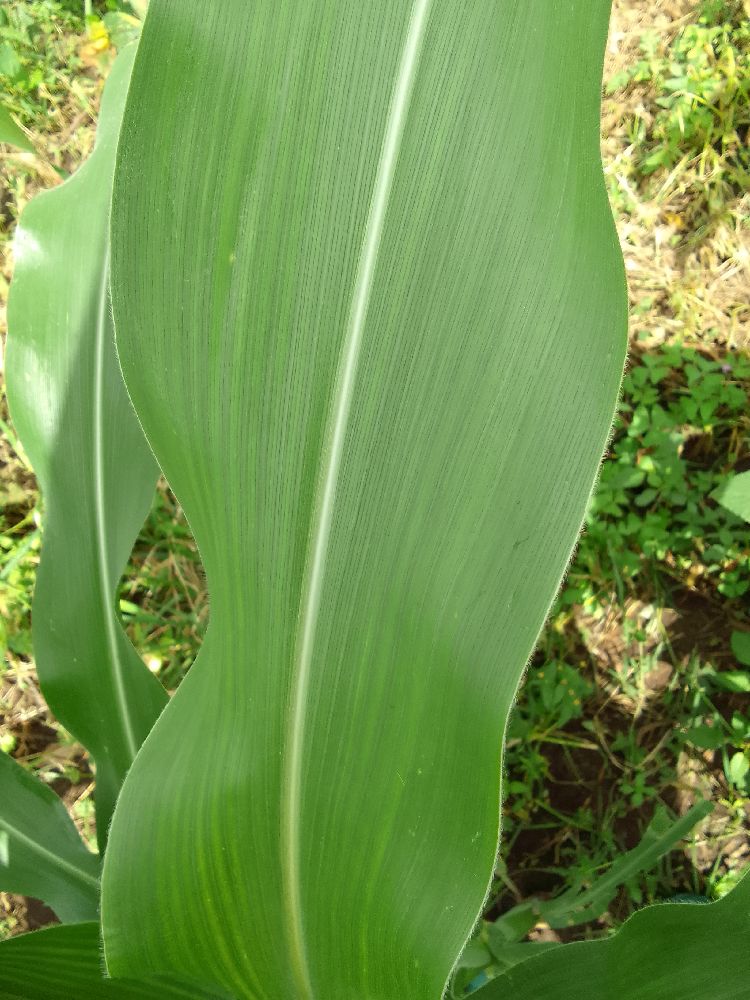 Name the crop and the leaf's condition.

maize, healthy
